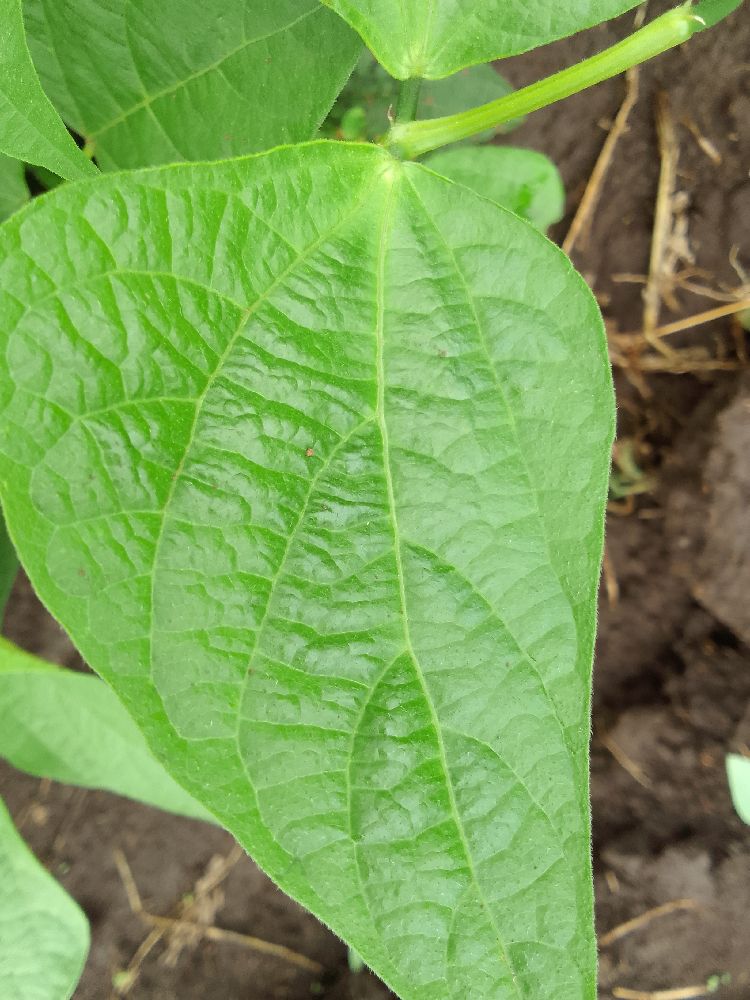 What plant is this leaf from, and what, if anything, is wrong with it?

common bean, healthy
